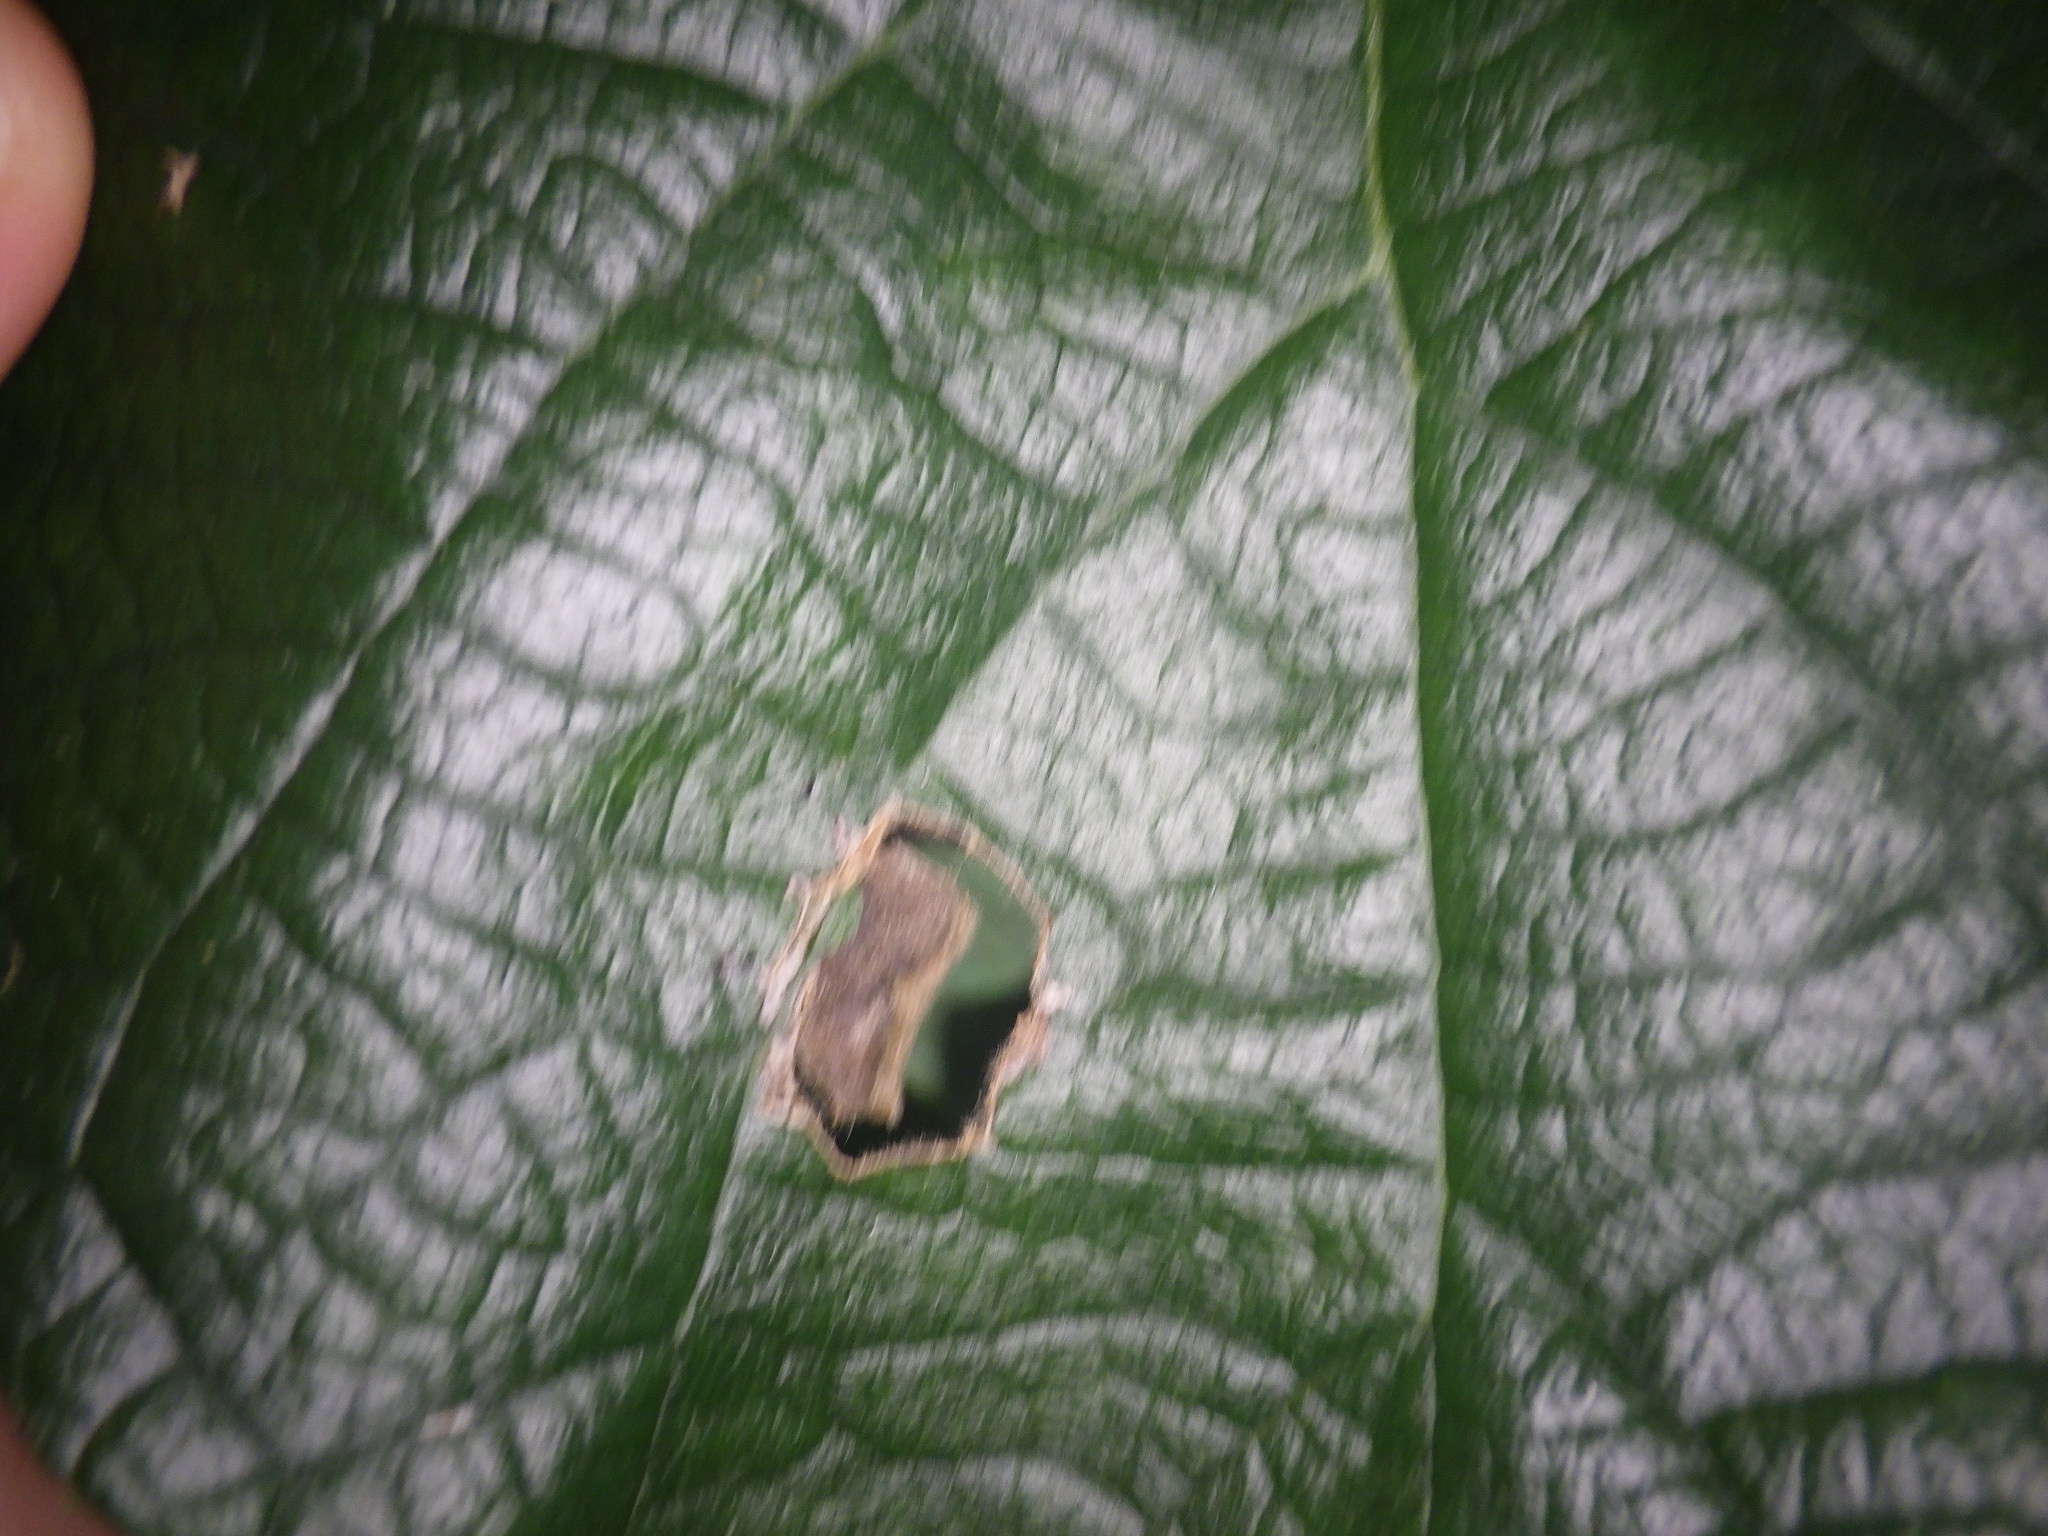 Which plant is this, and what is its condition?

kiwi, leaf spot
